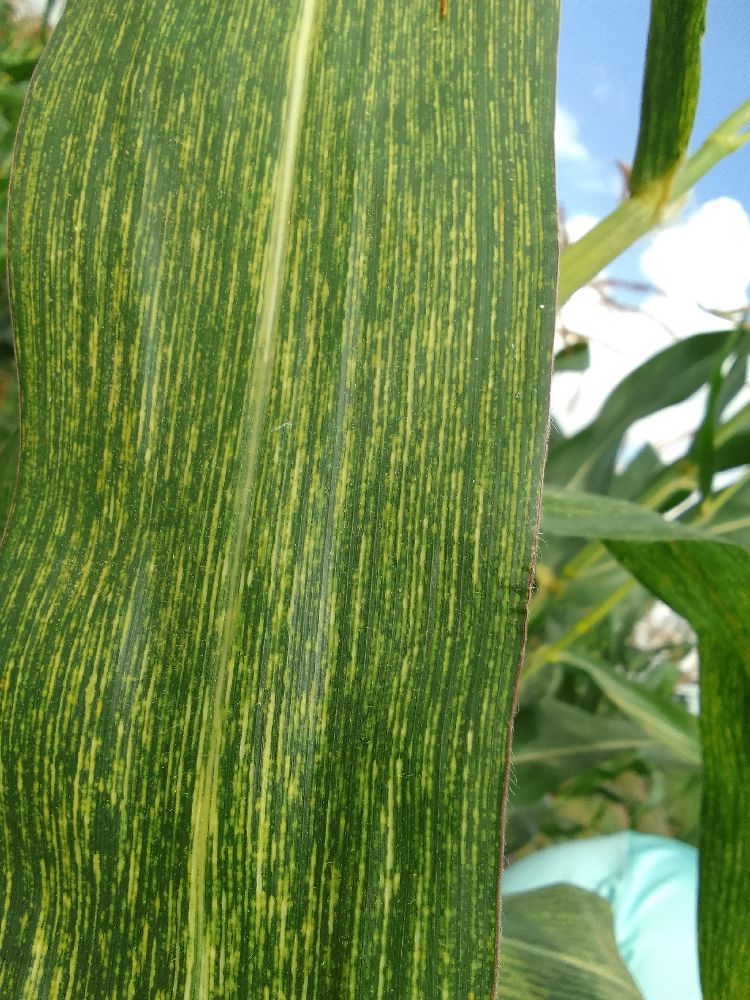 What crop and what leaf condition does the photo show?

maize, maize streak virus
